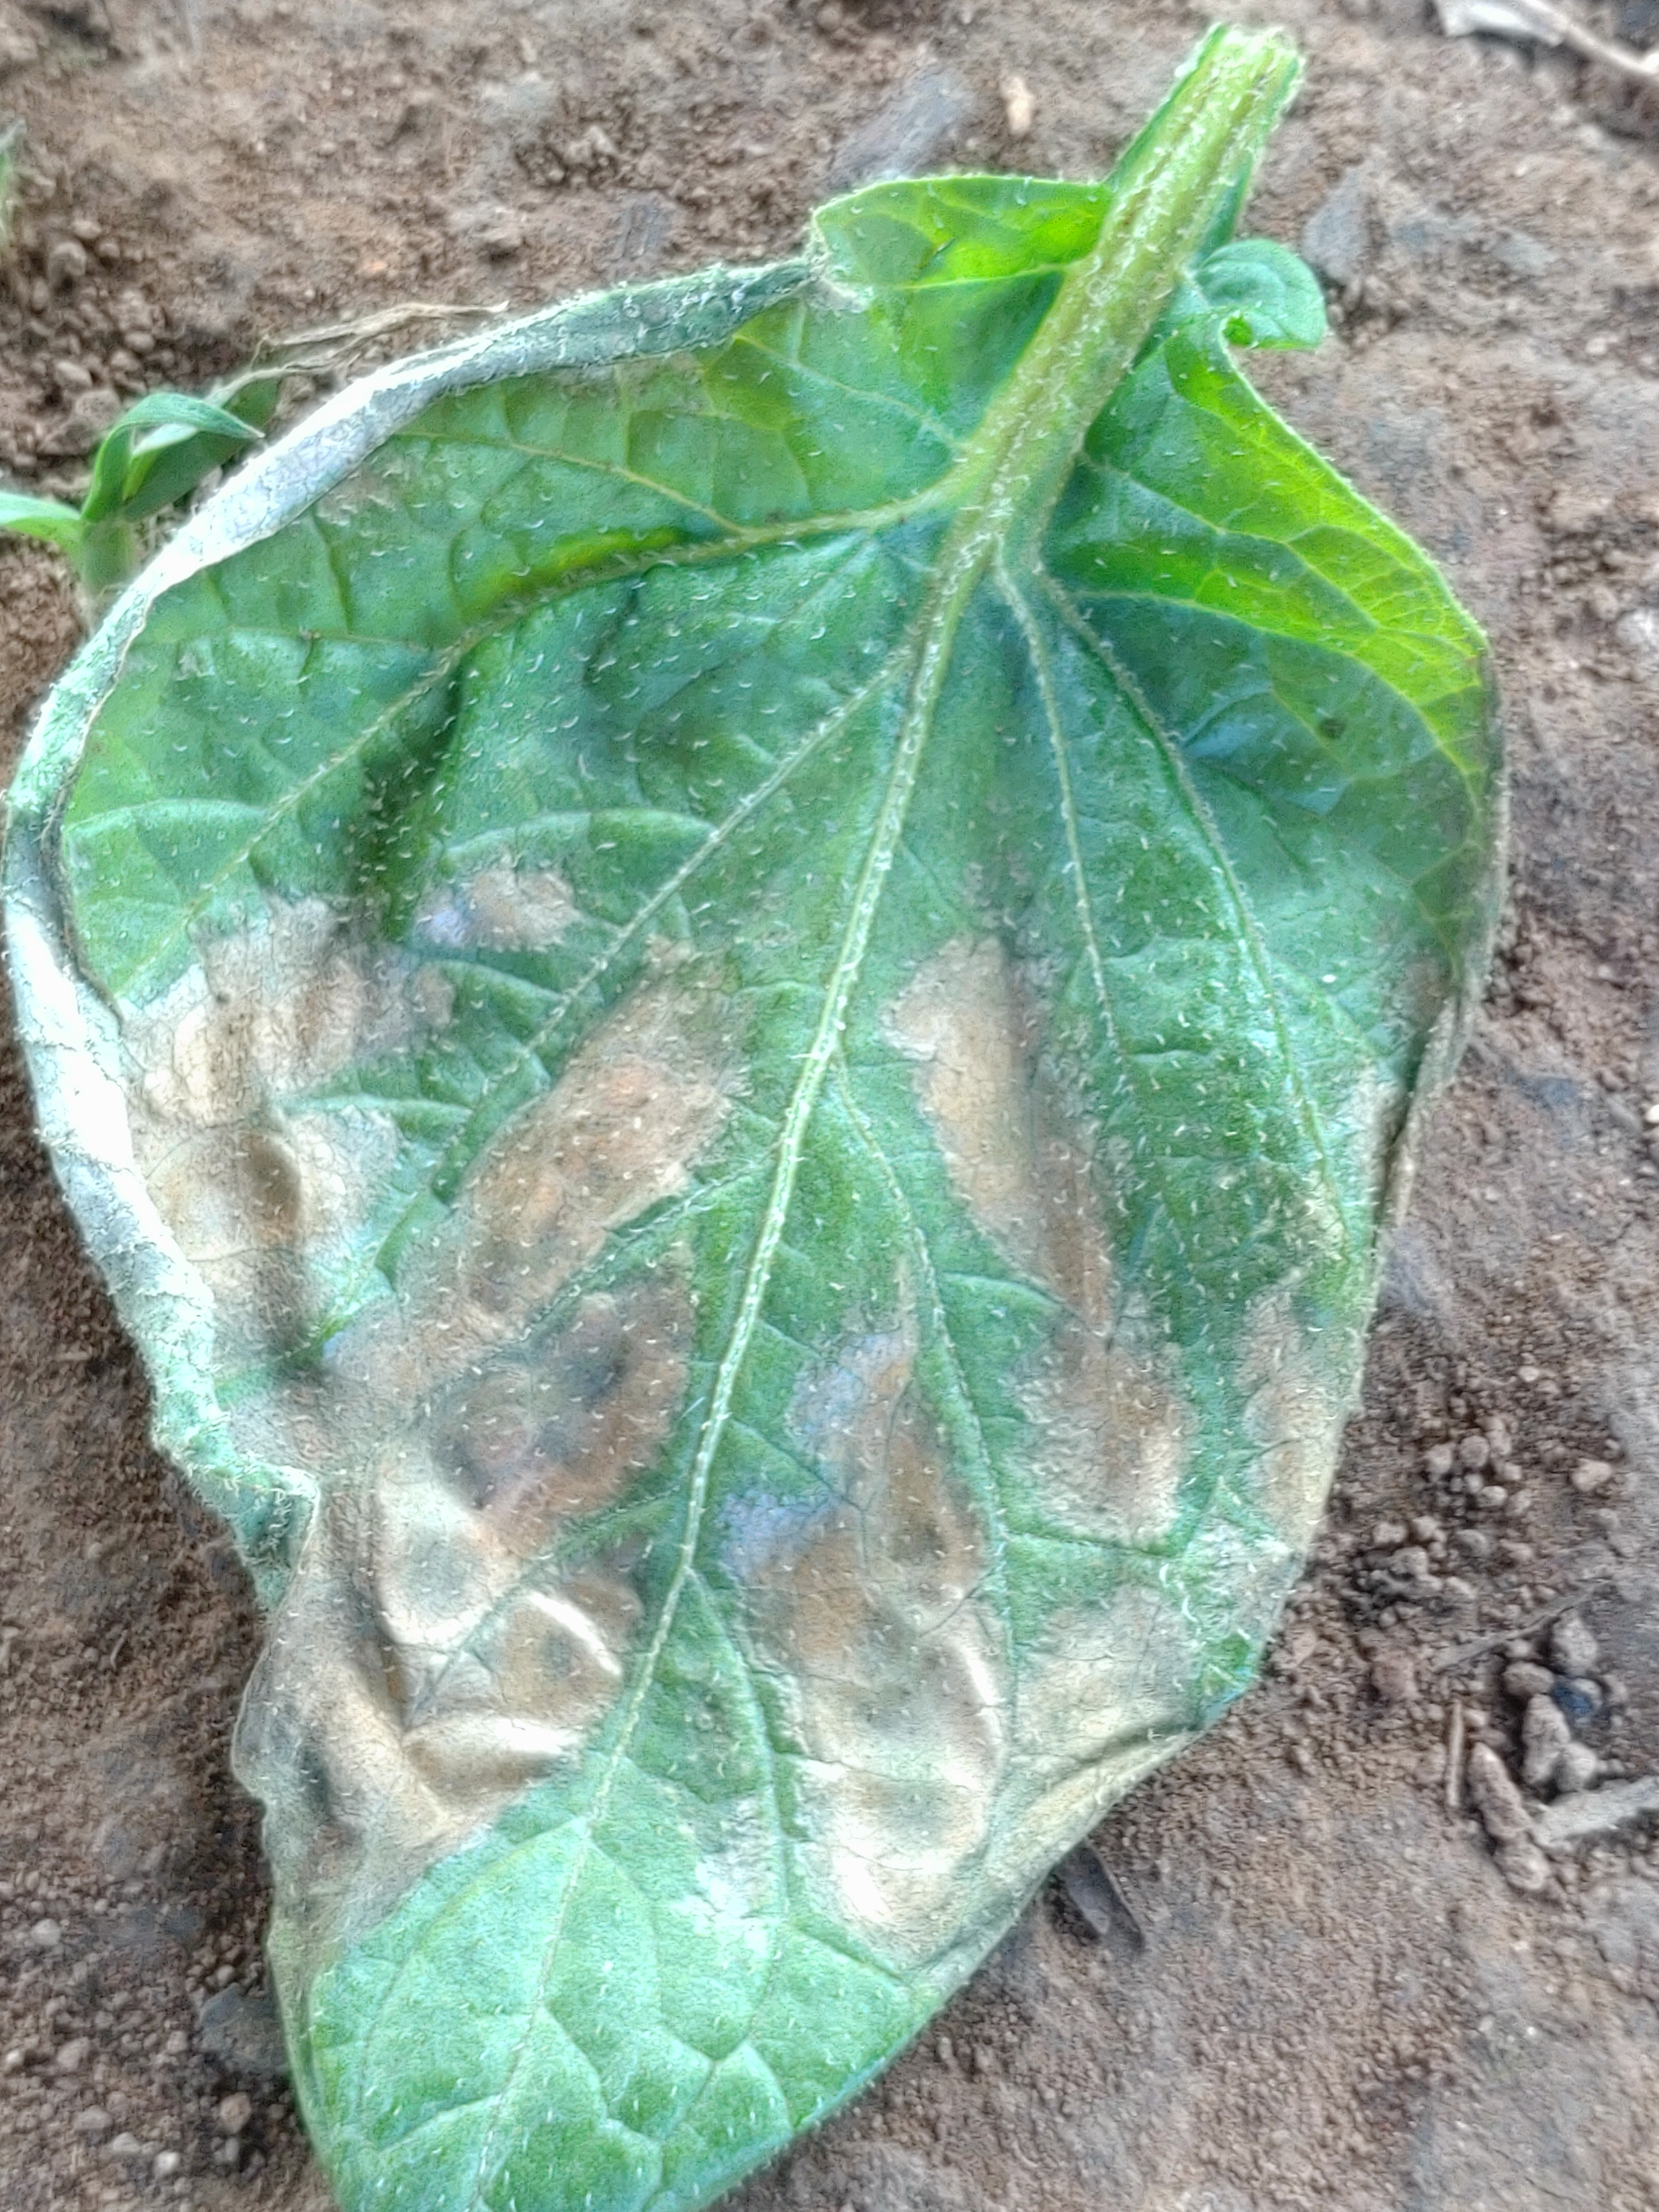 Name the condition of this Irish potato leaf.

early blight
